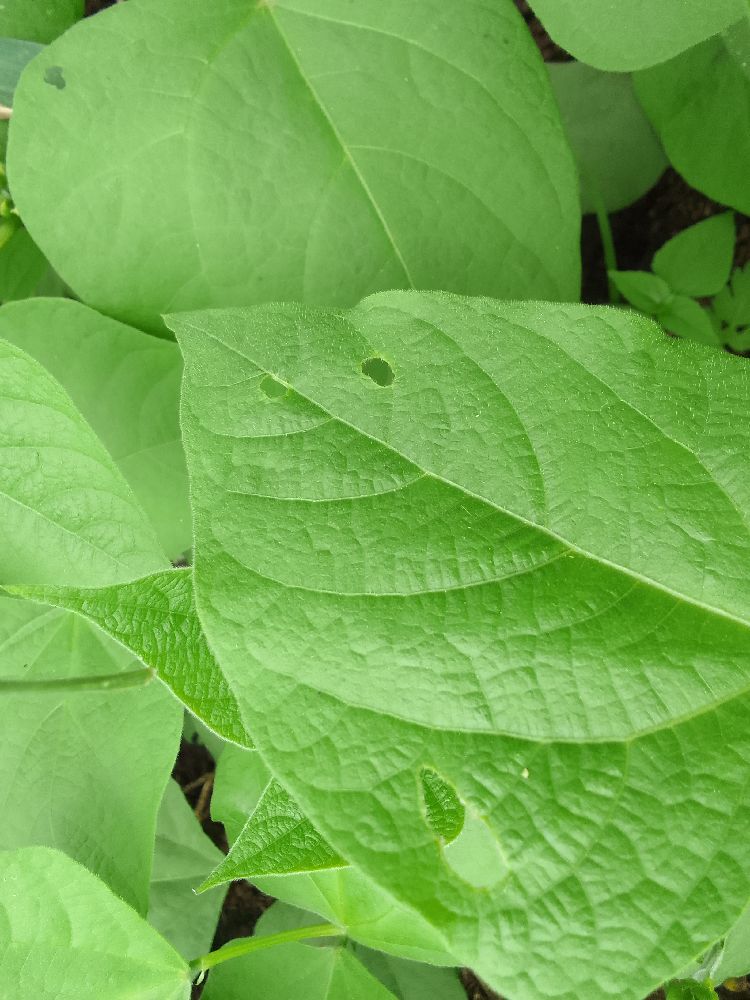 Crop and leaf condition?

common bean, healthy
